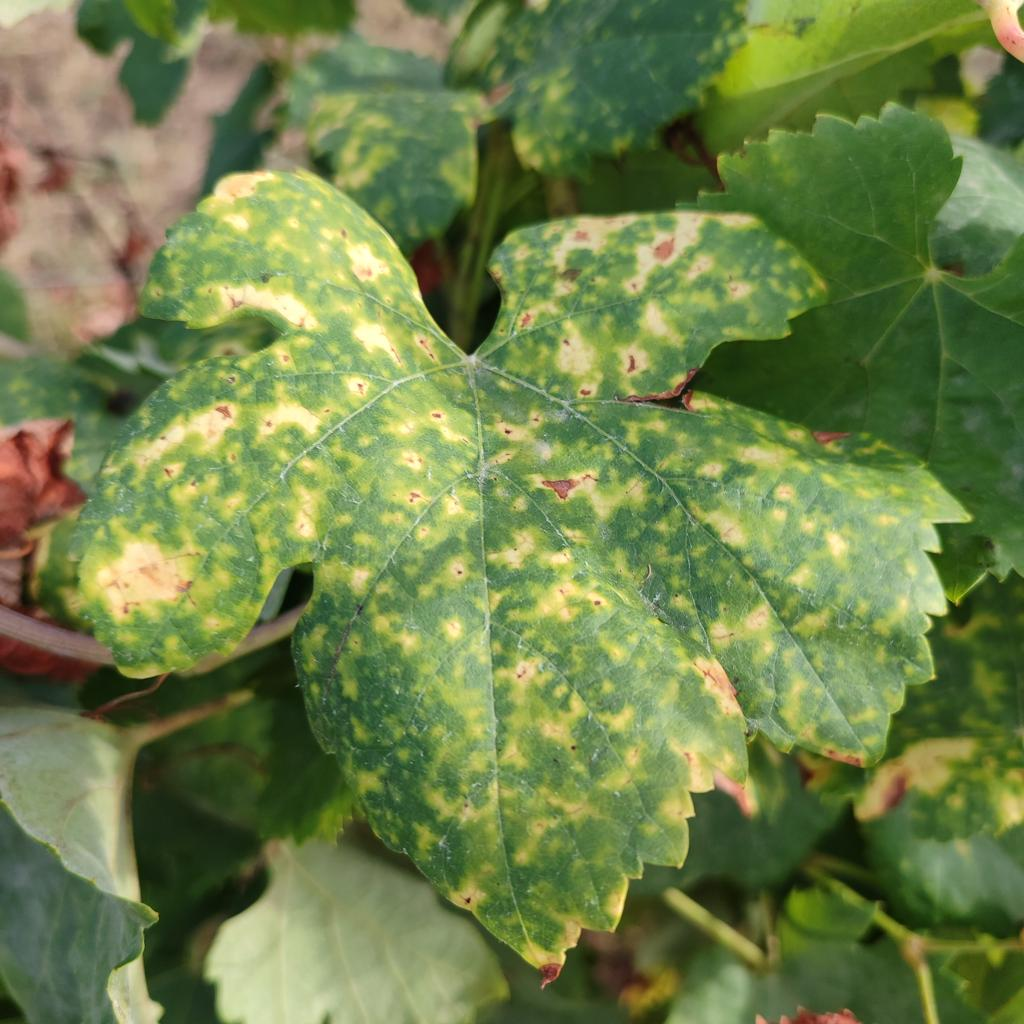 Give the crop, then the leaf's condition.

grapevine, esca complex
